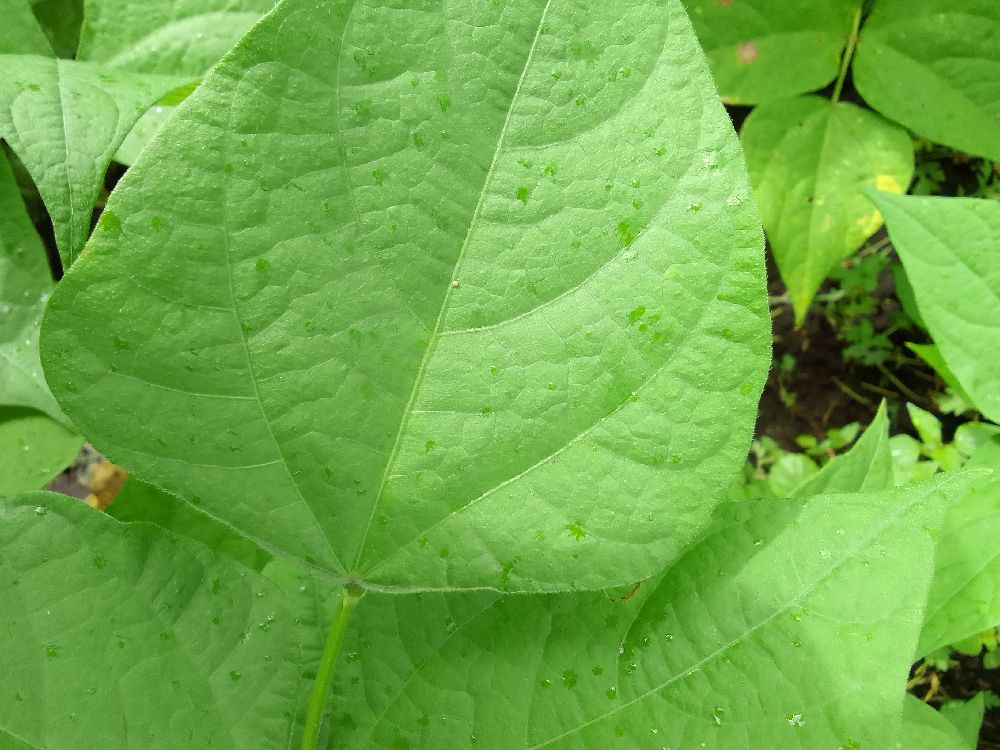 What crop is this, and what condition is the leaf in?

common bean, healthy
